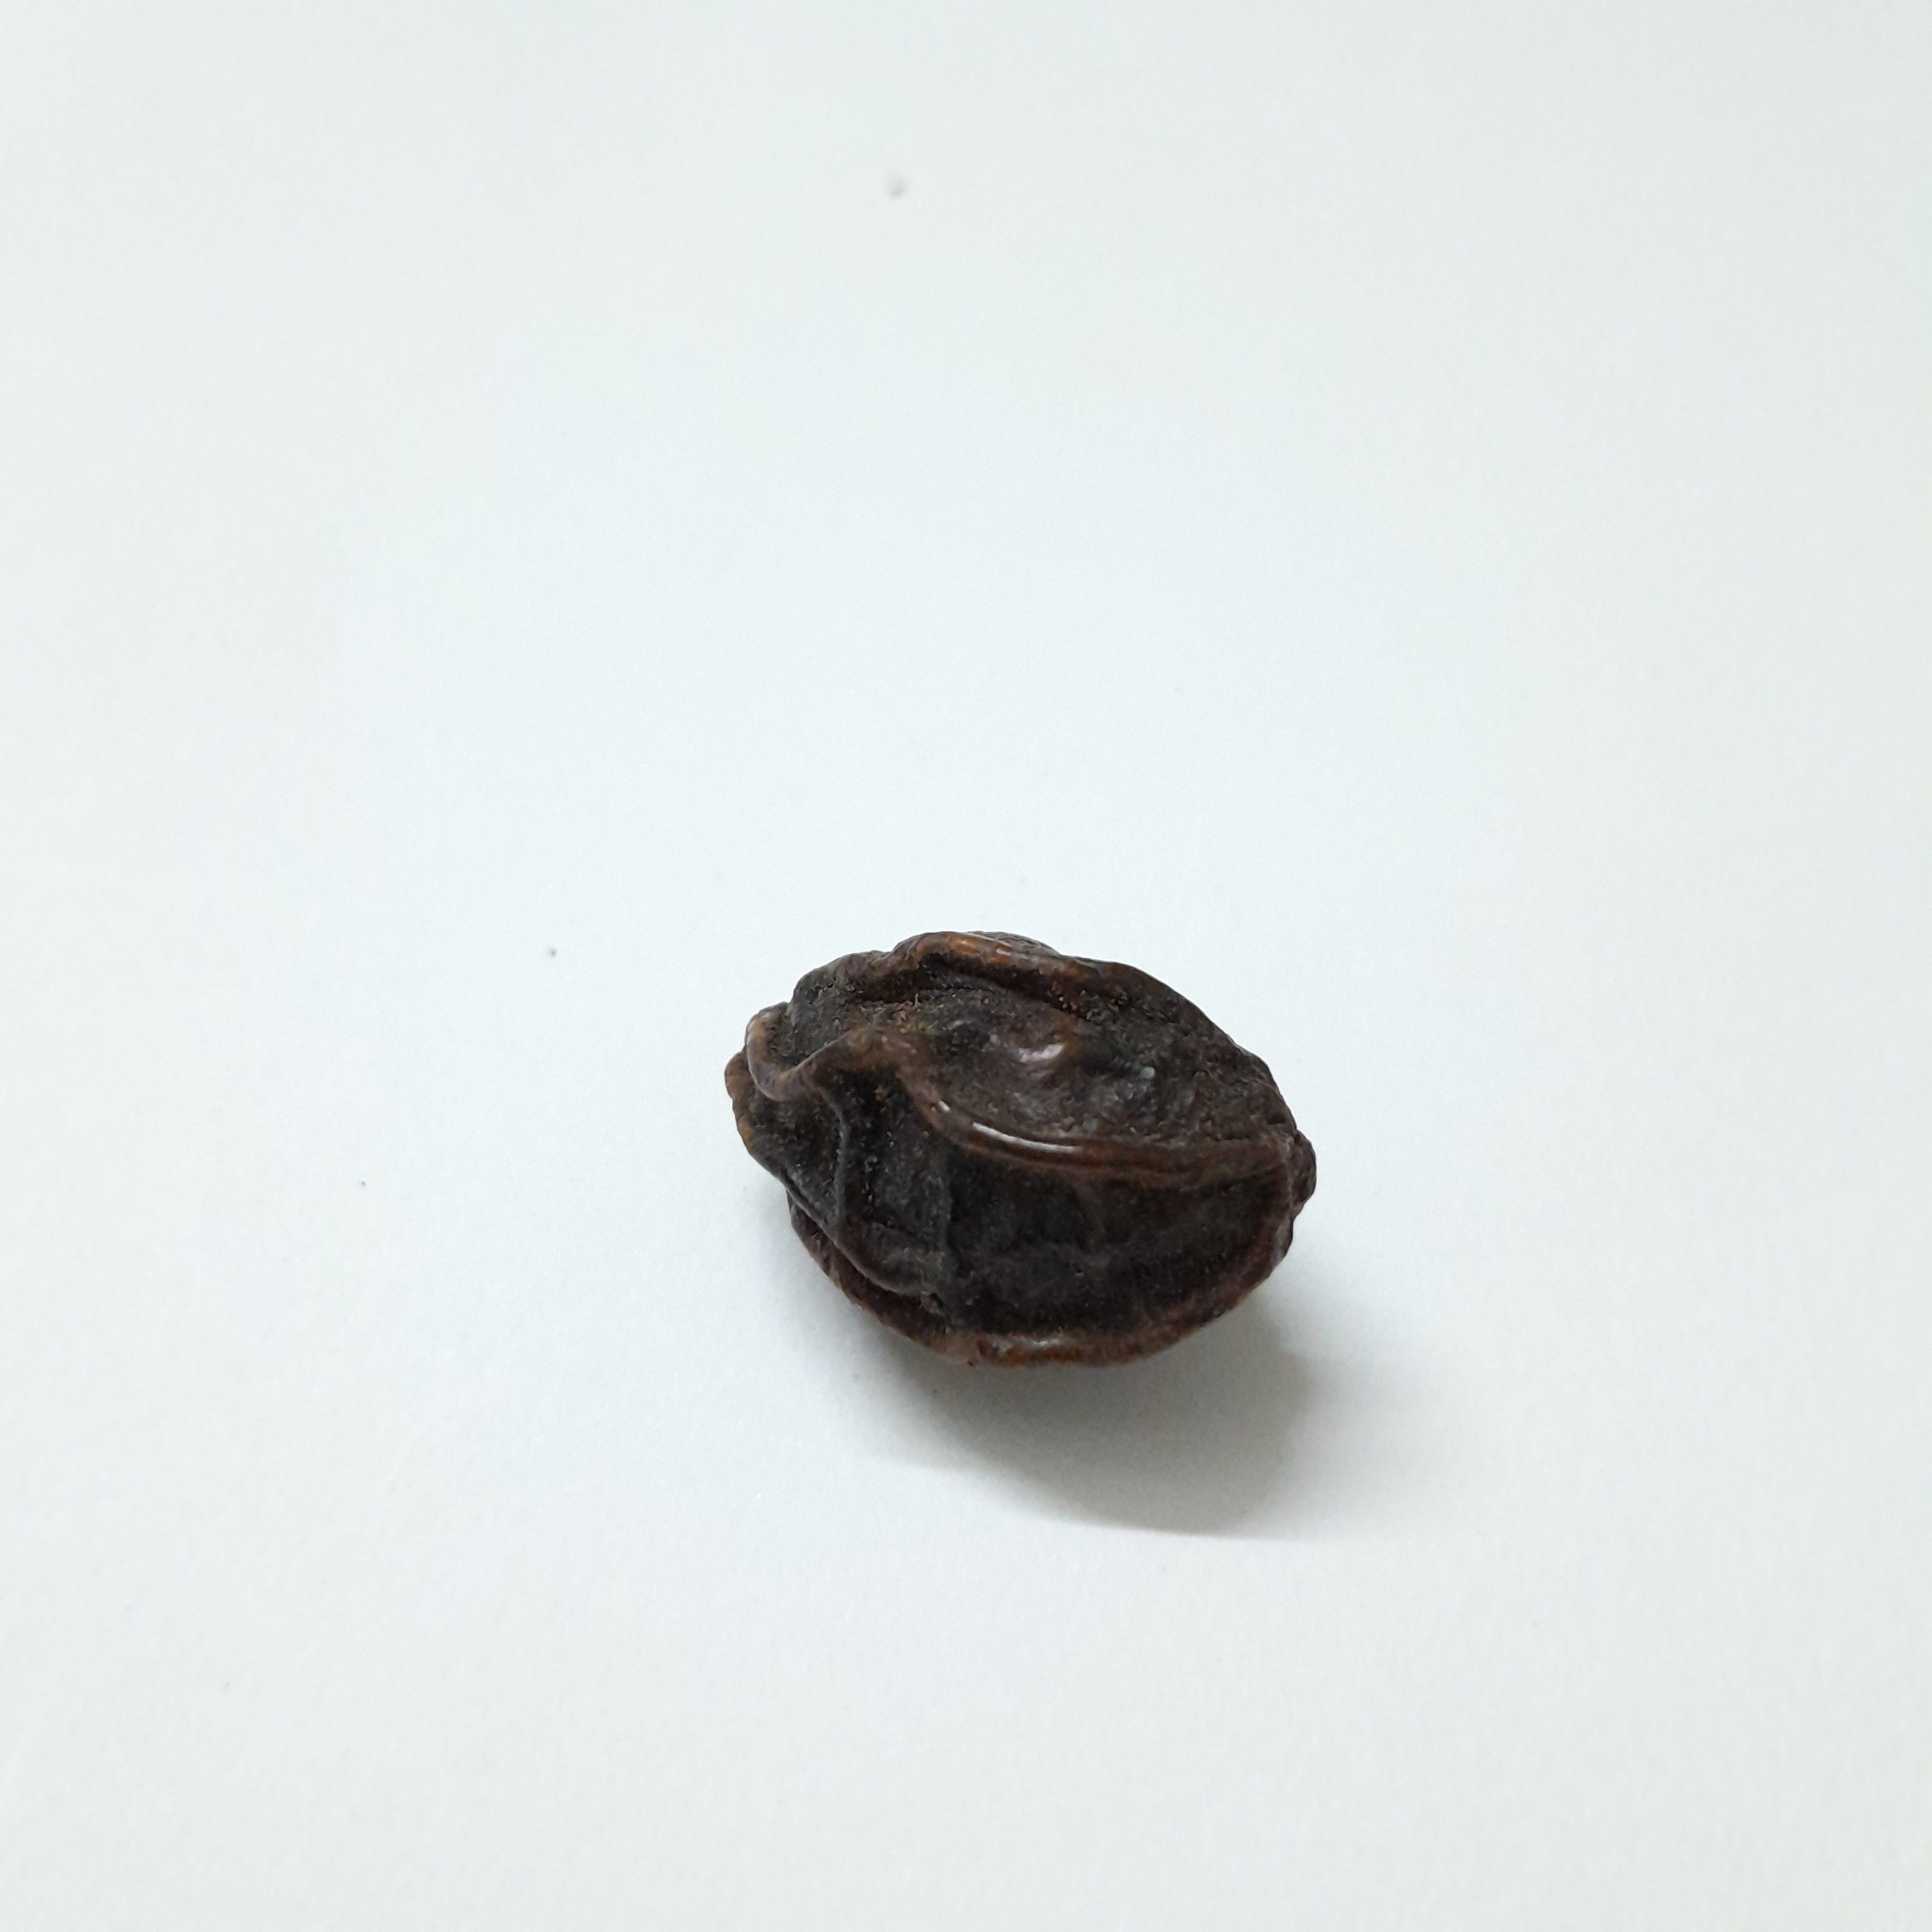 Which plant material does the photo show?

kadukharik
